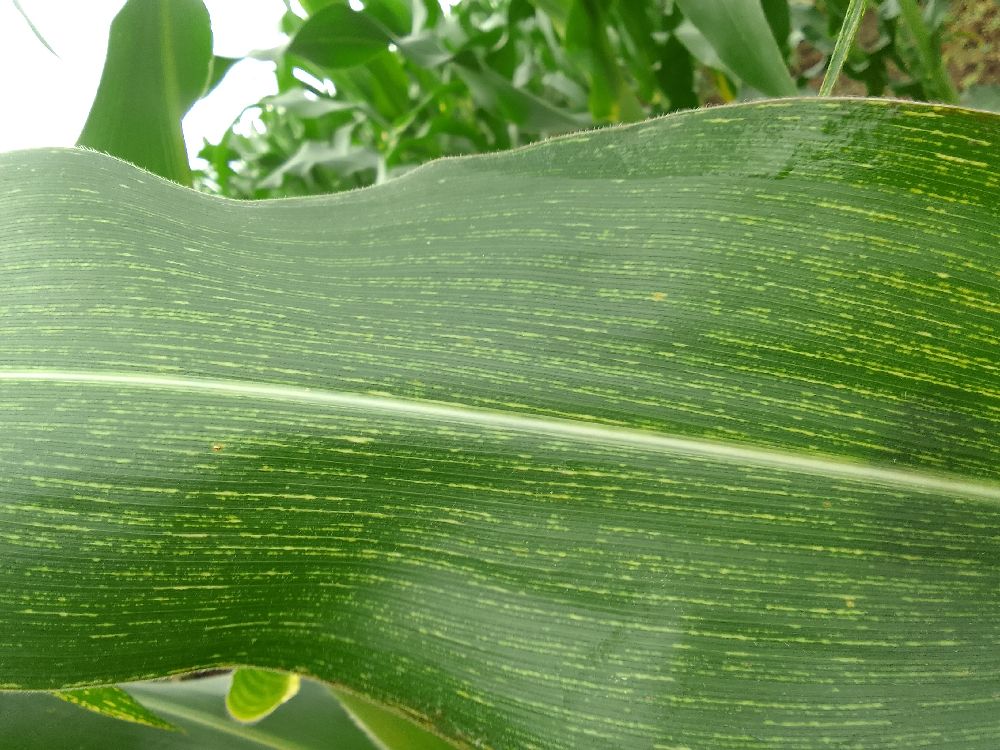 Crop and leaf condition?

maize, maize streak virus
